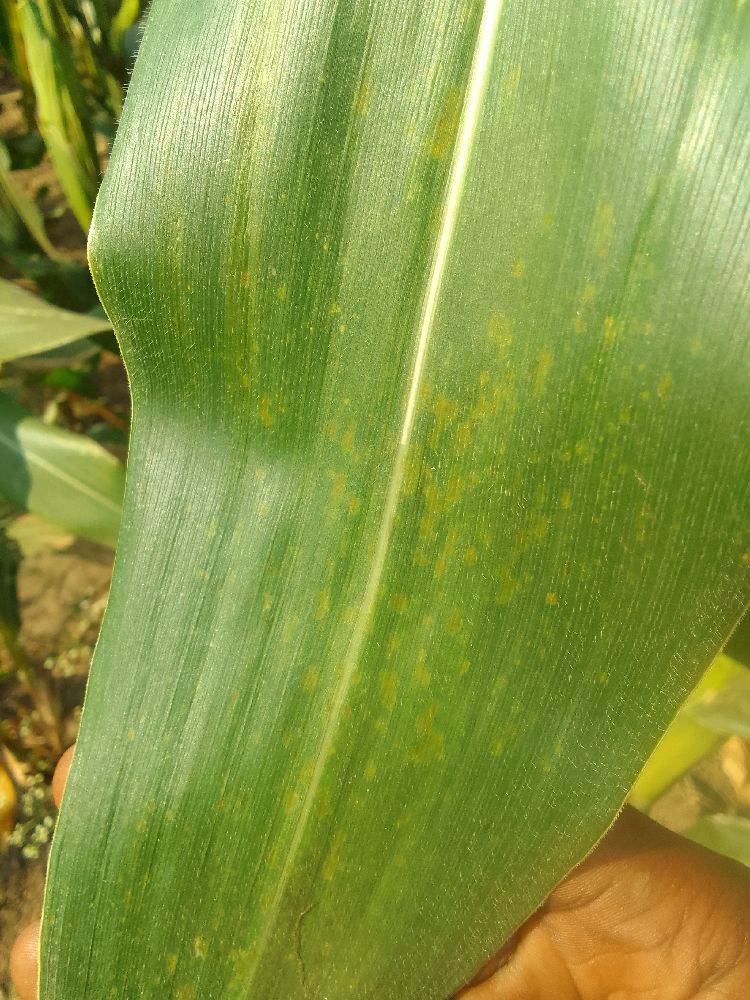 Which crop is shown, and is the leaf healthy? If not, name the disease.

maize, healthy
